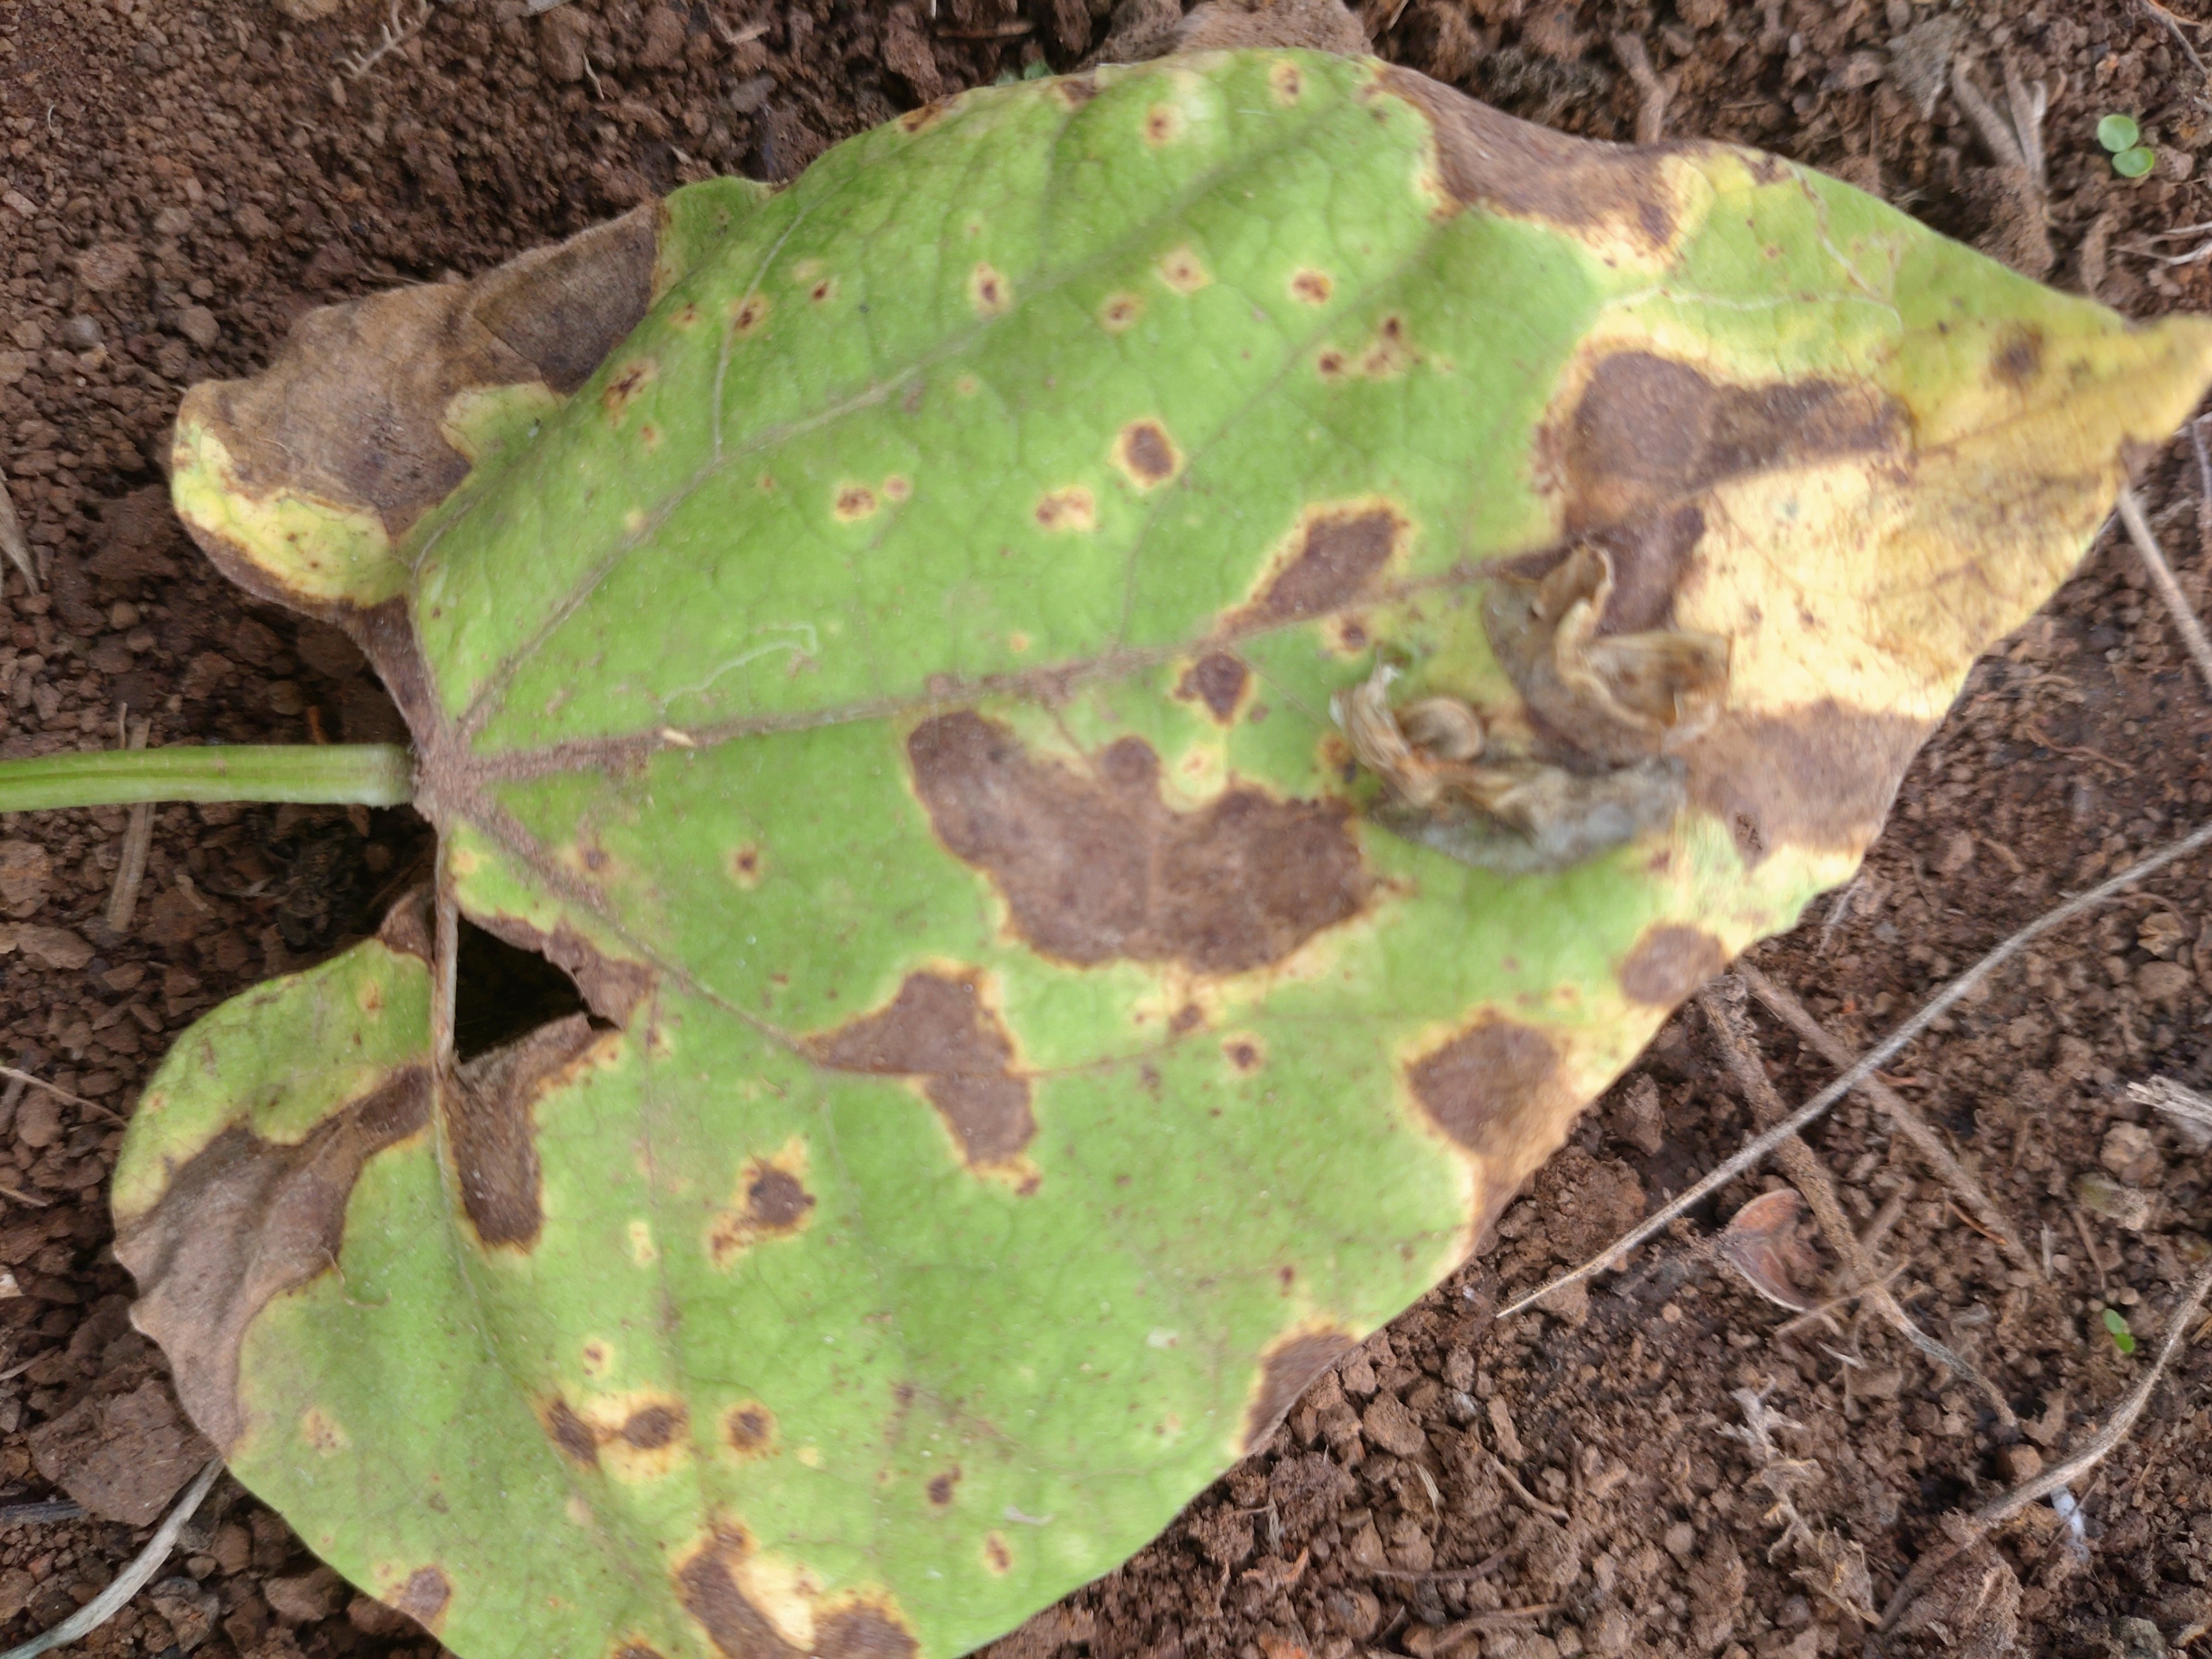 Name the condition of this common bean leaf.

rust
